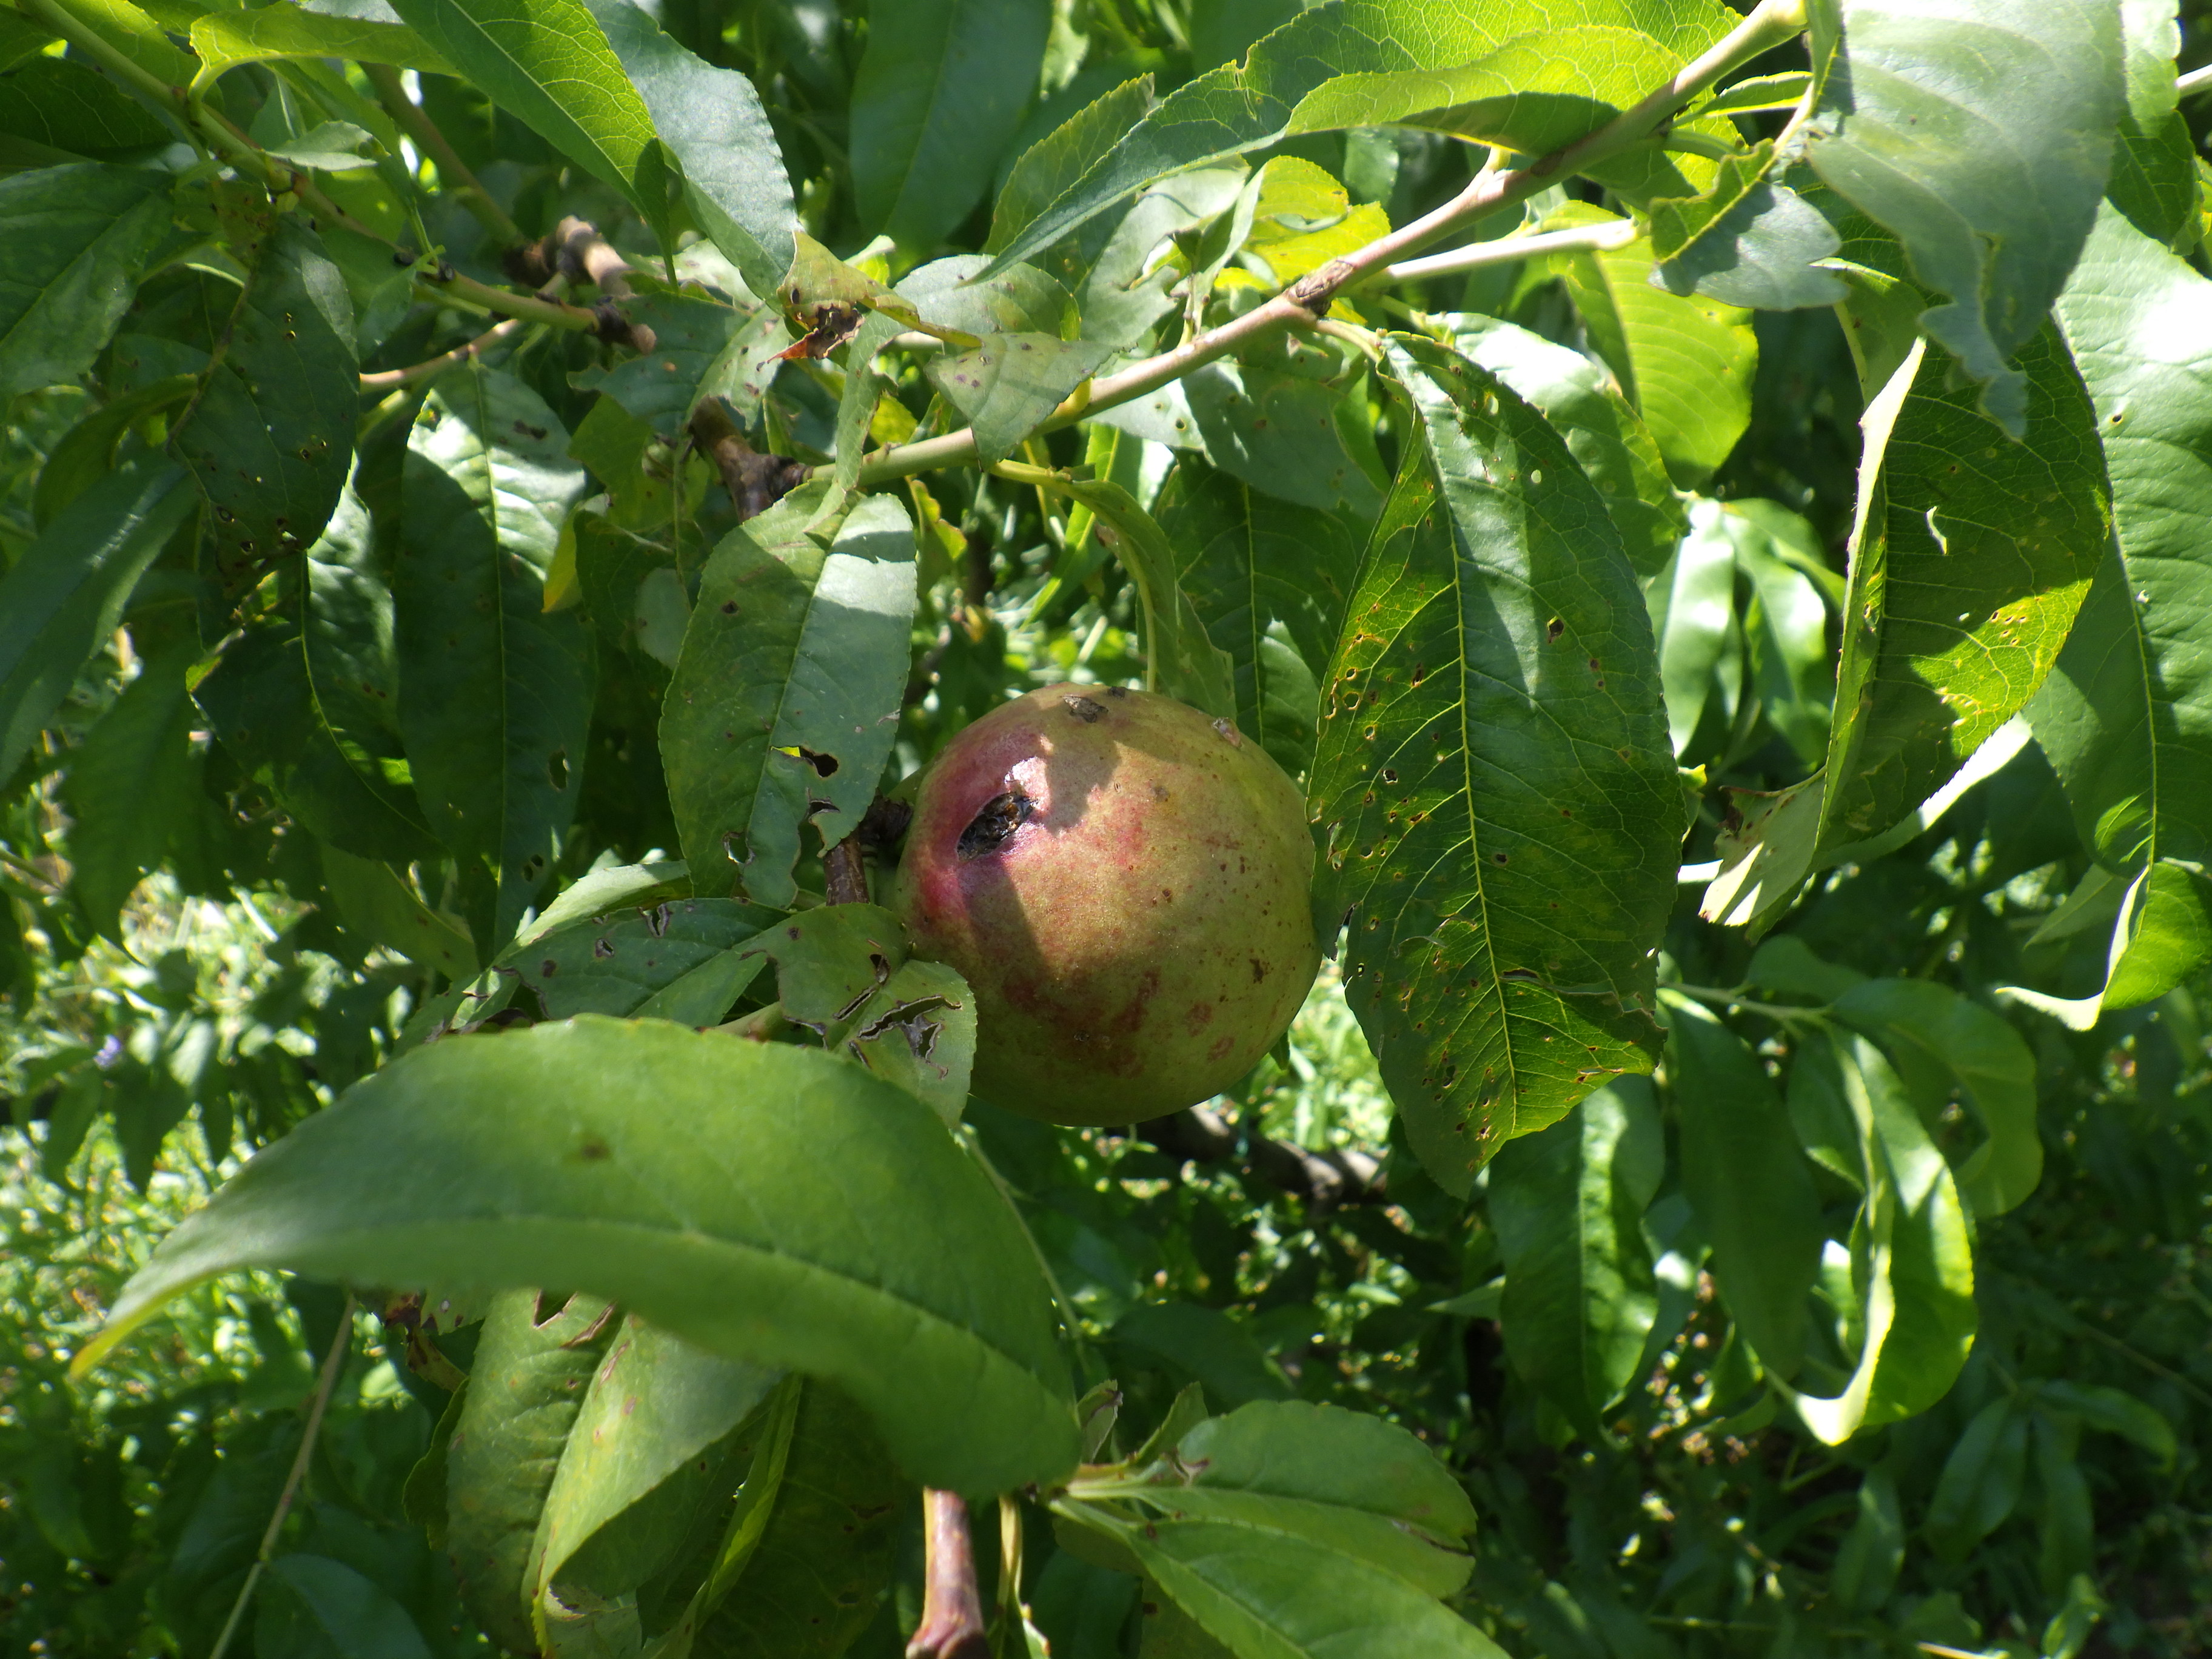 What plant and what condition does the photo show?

peach, mechanical damage, phytophagous, shot hole disease
